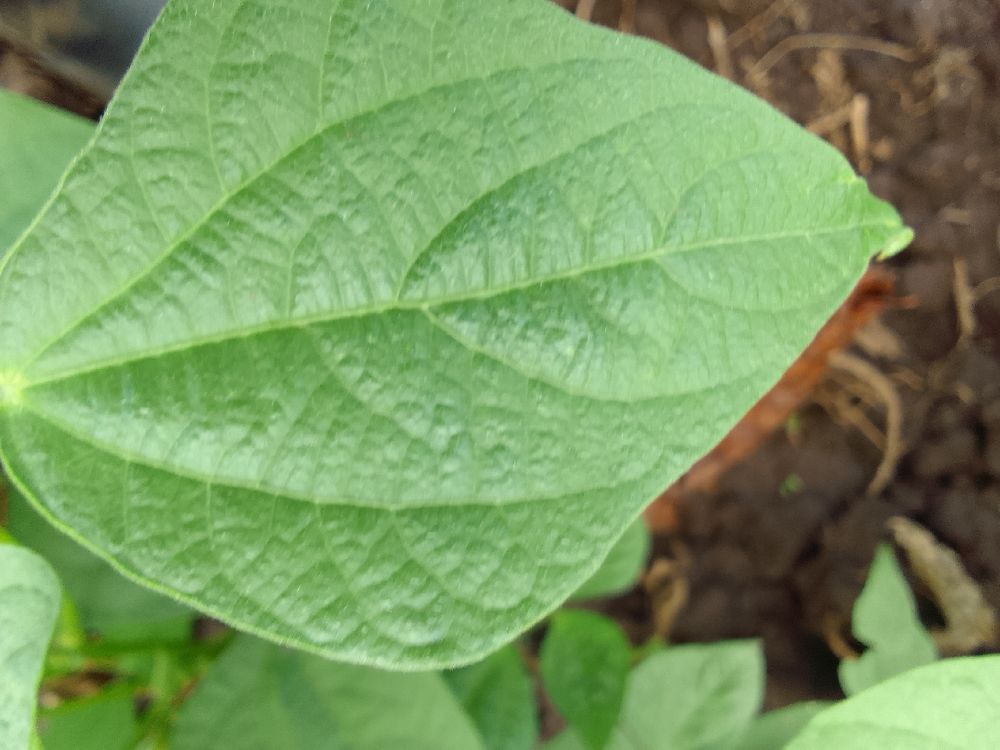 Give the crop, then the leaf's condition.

common bean, healthy
